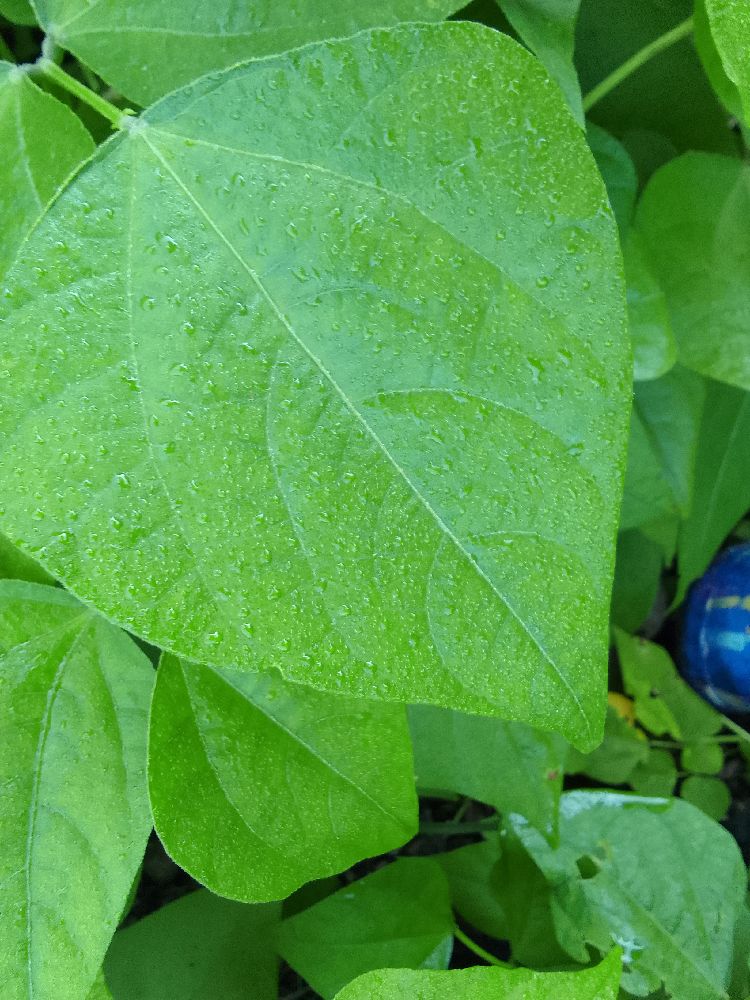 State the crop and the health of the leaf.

common bean, healthy
